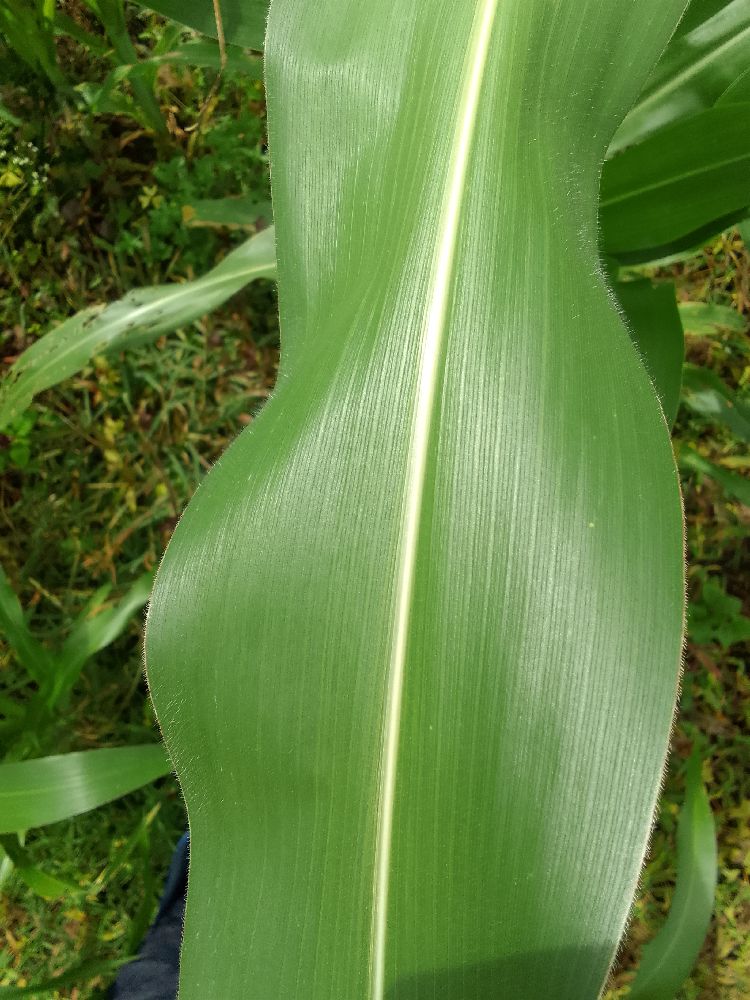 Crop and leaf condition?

maize, healthy
